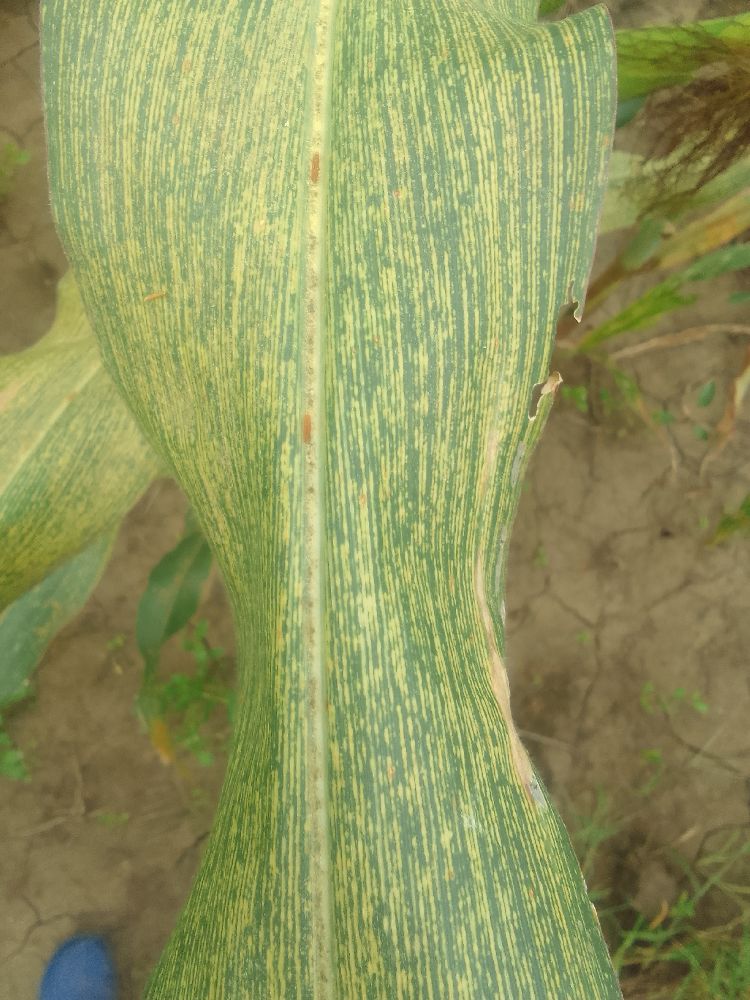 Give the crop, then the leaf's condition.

maize, maize streak virus
